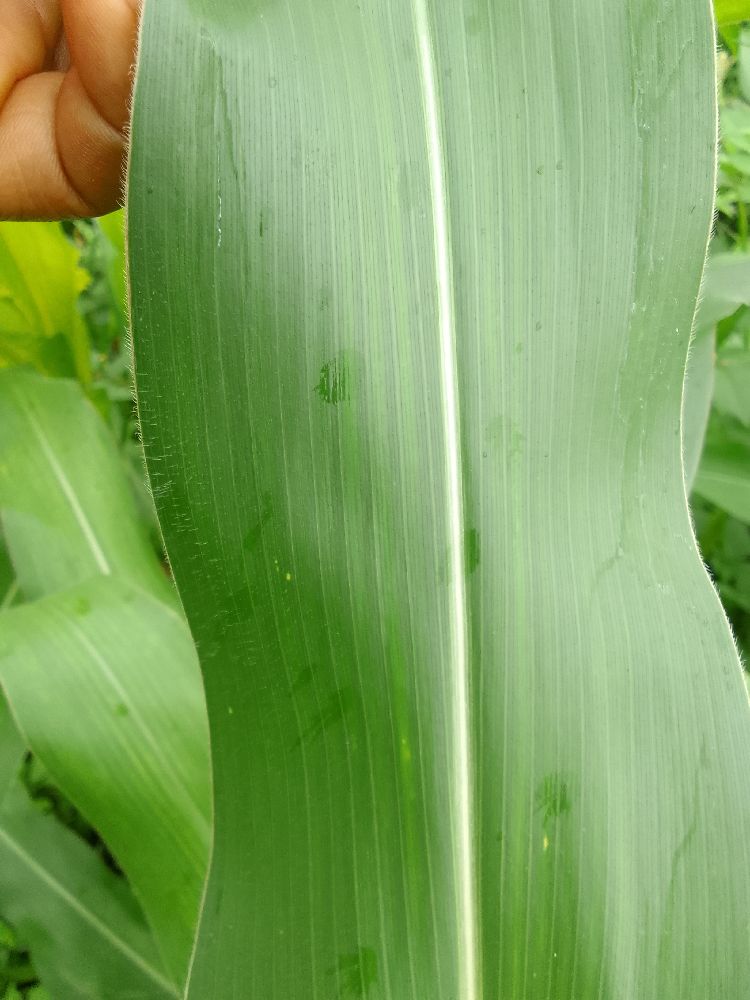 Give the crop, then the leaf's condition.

maize, healthy
